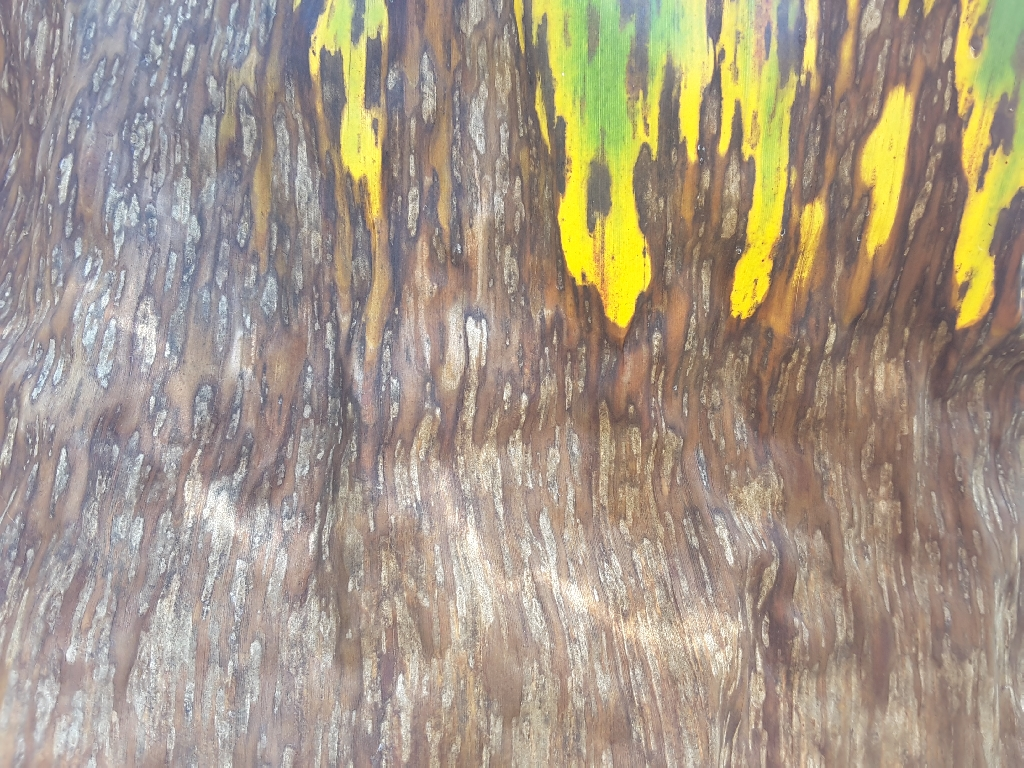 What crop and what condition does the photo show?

banana, black sigatoka
